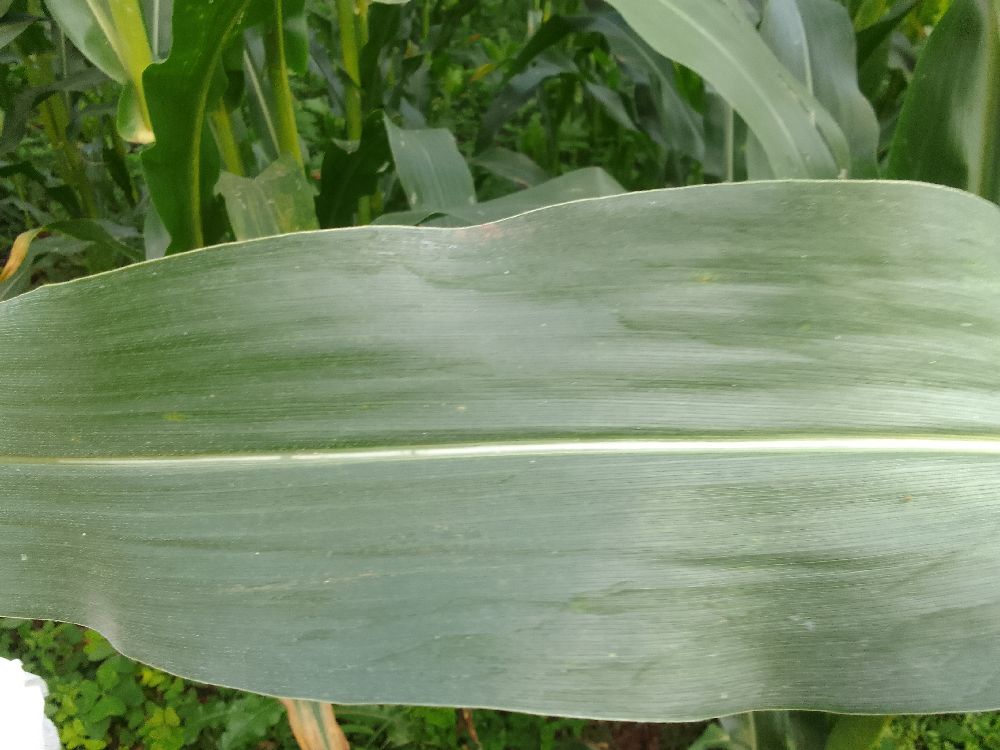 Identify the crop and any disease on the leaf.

maize, healthy
